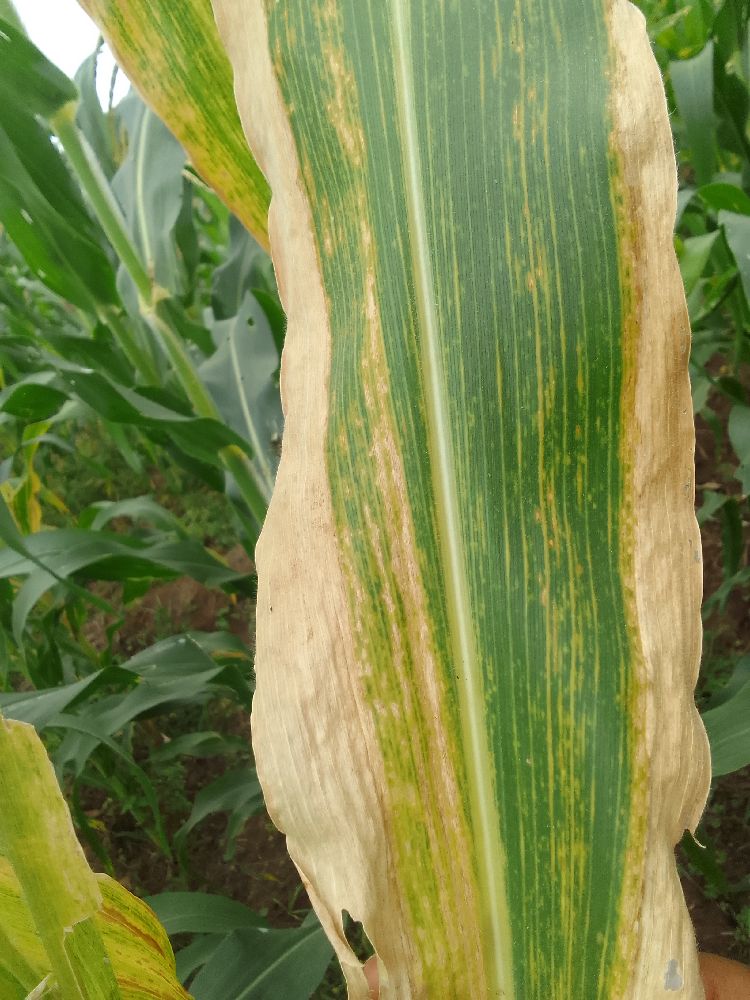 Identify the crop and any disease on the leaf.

maize, maize lethal necrosis
